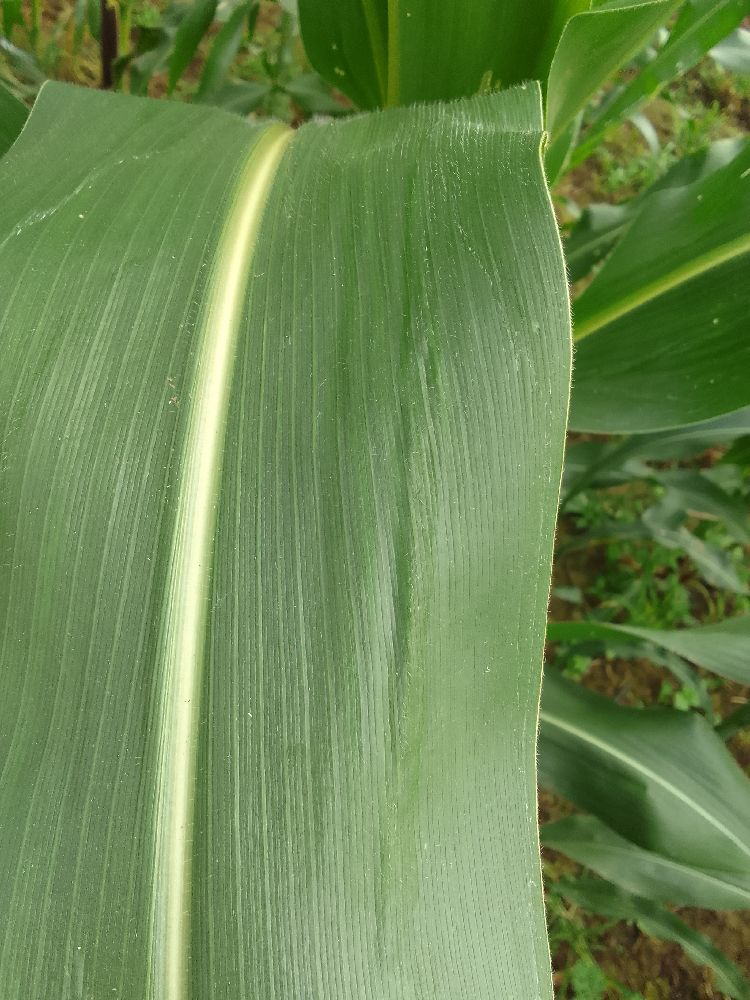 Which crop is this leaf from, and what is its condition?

maize, healthy
